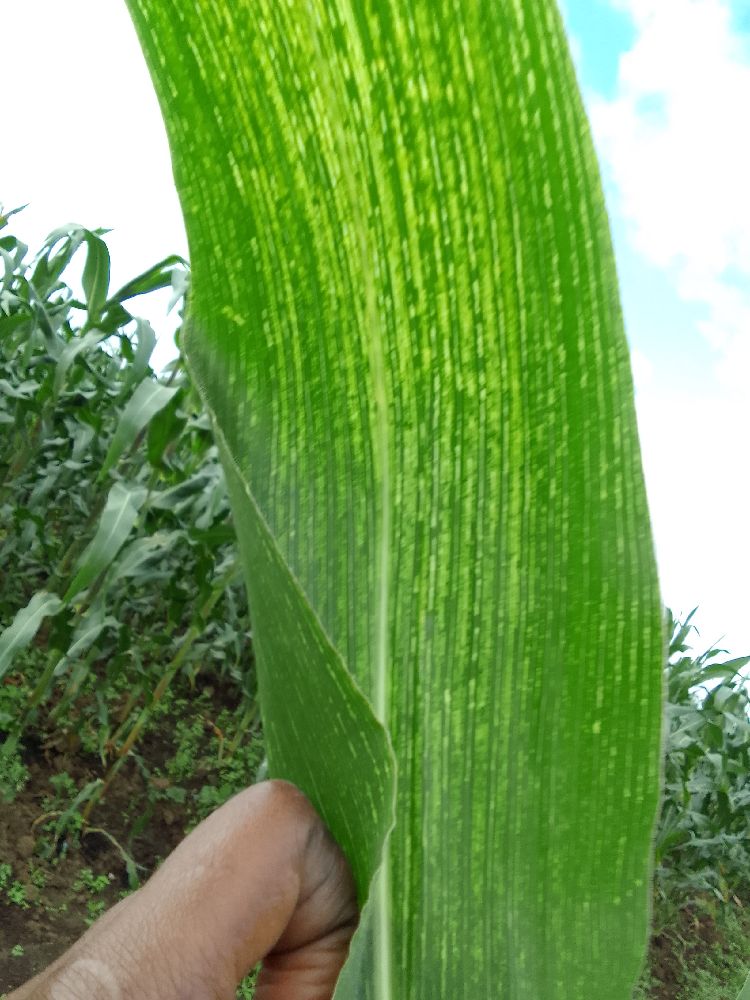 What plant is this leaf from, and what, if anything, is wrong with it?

maize, maize streak virus
